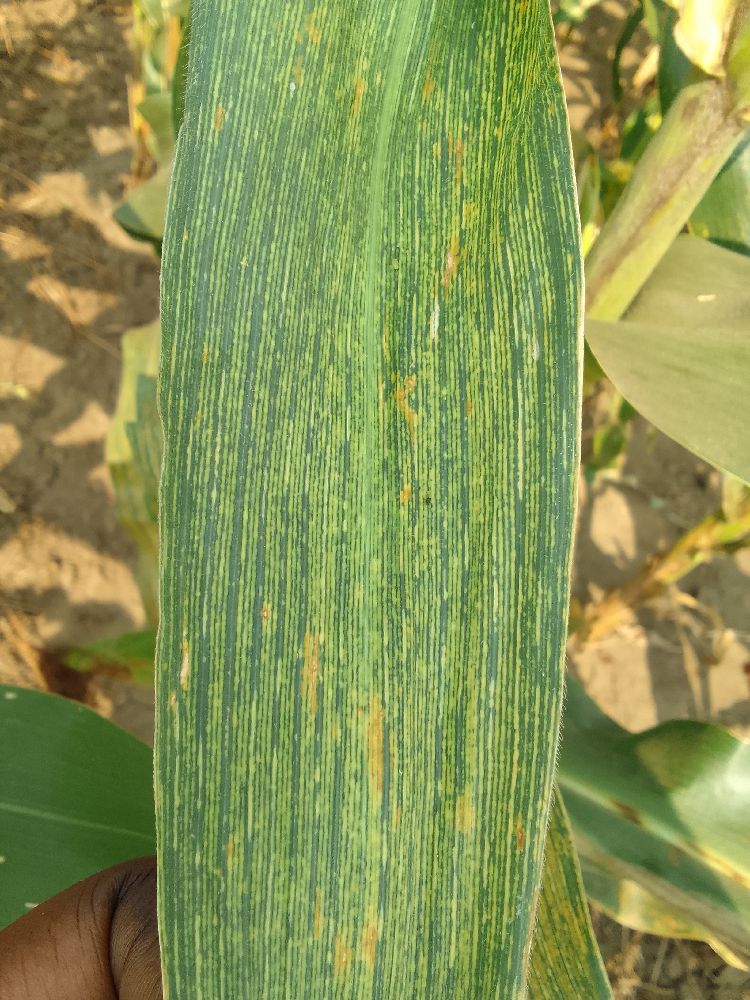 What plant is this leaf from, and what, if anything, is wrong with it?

maize, maize streak virus
